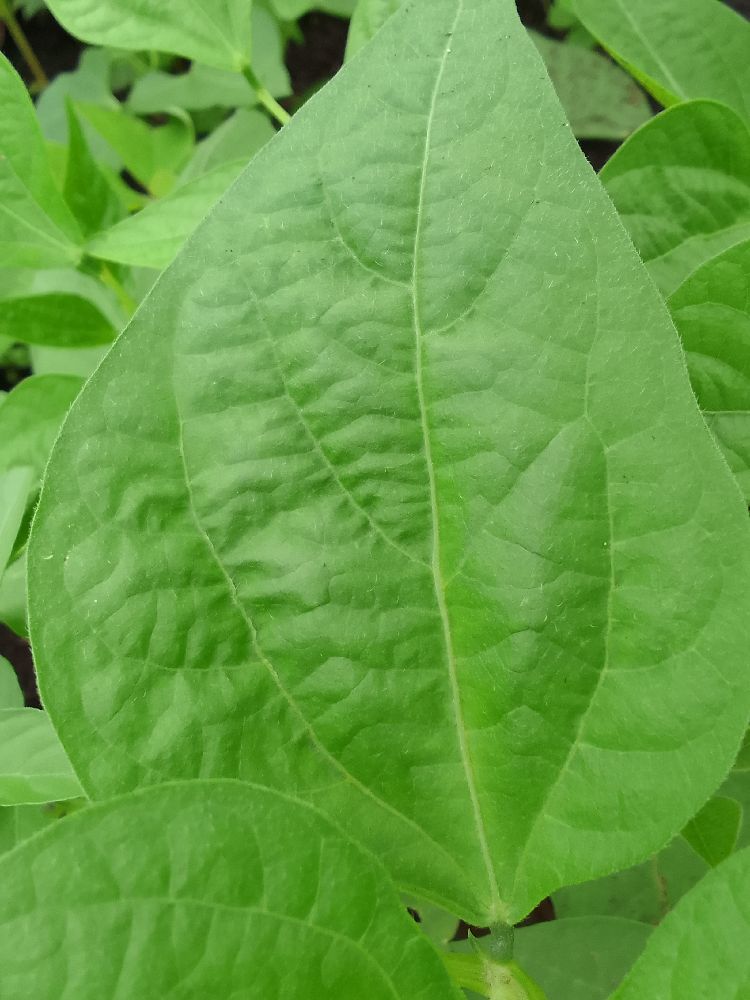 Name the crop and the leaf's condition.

common bean, healthy
